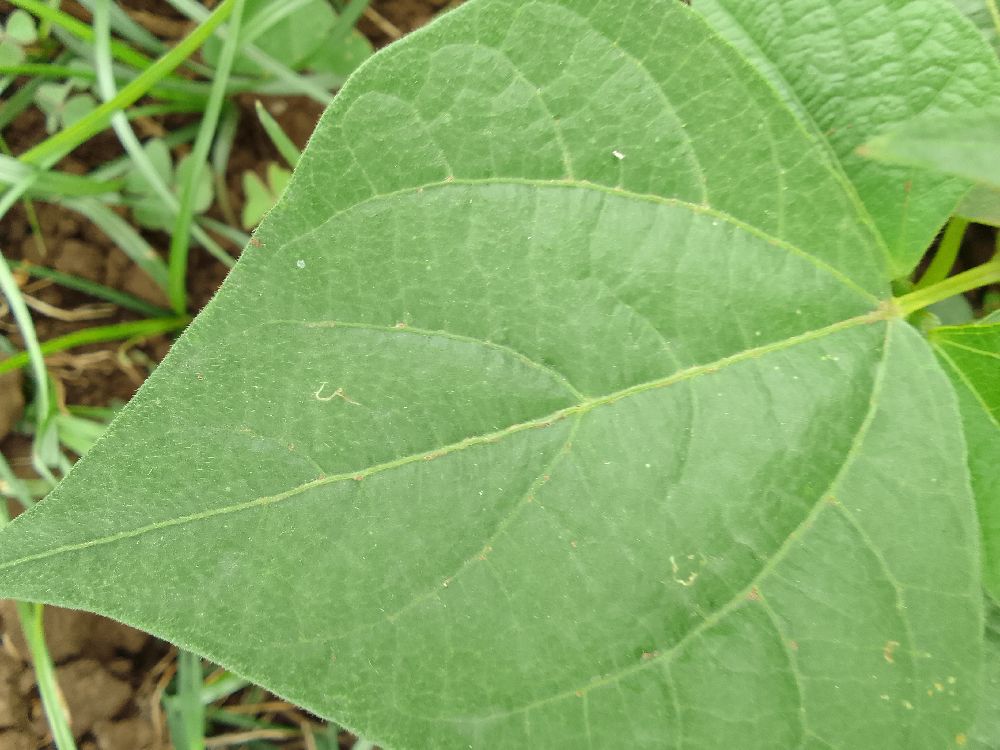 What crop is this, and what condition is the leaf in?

common bean, healthy
